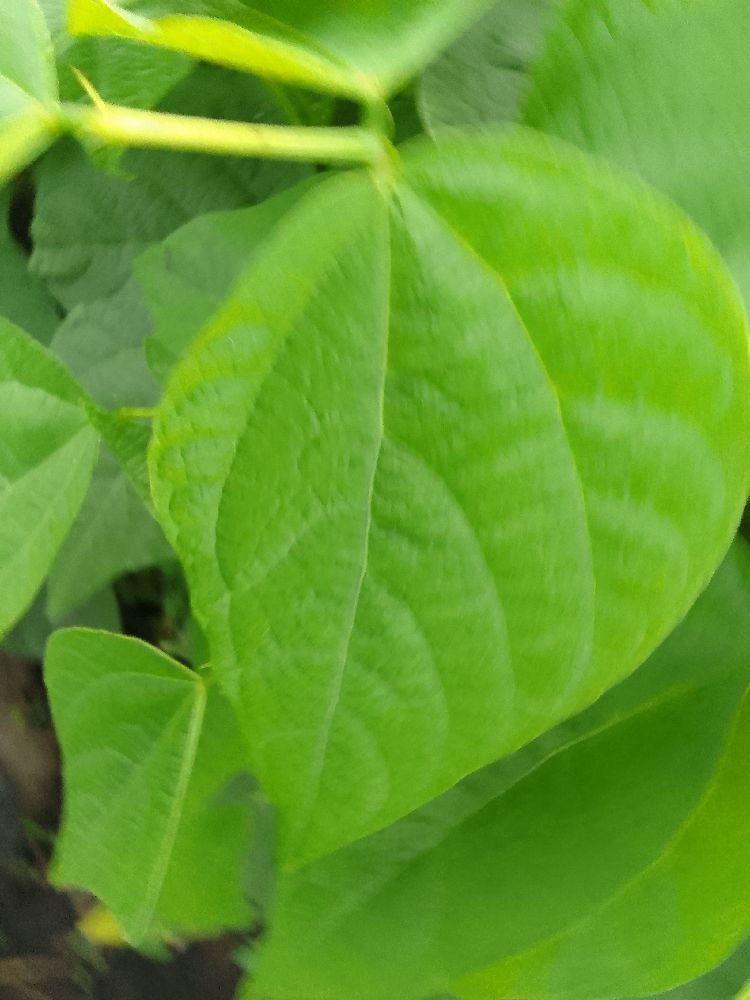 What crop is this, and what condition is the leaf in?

common bean, healthy
